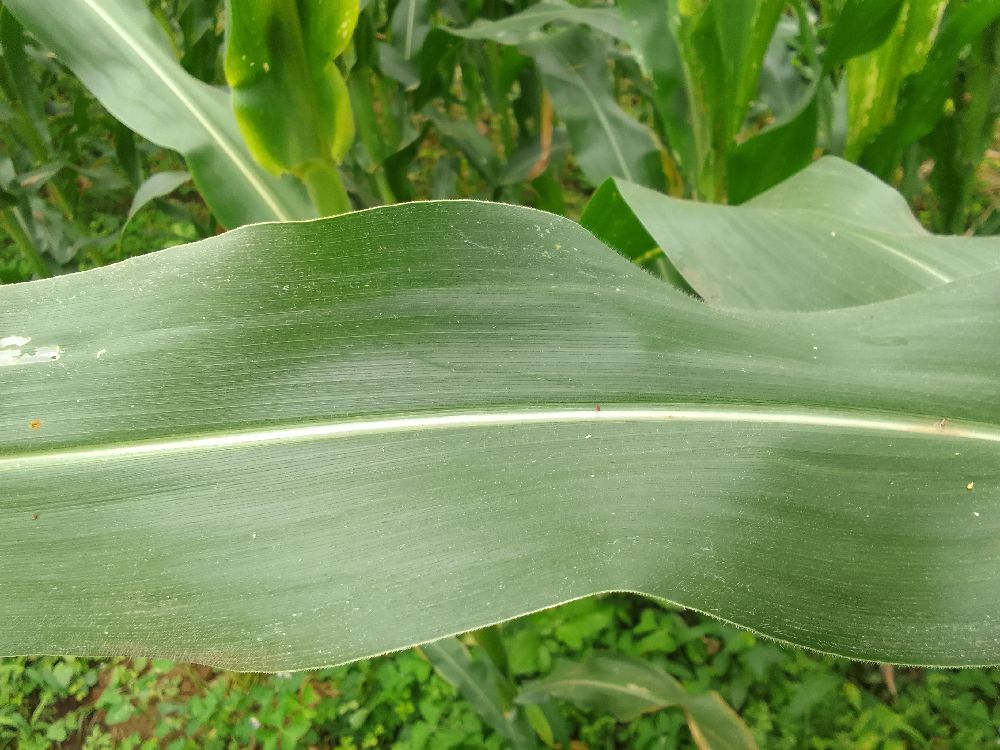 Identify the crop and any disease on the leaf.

maize, healthy
